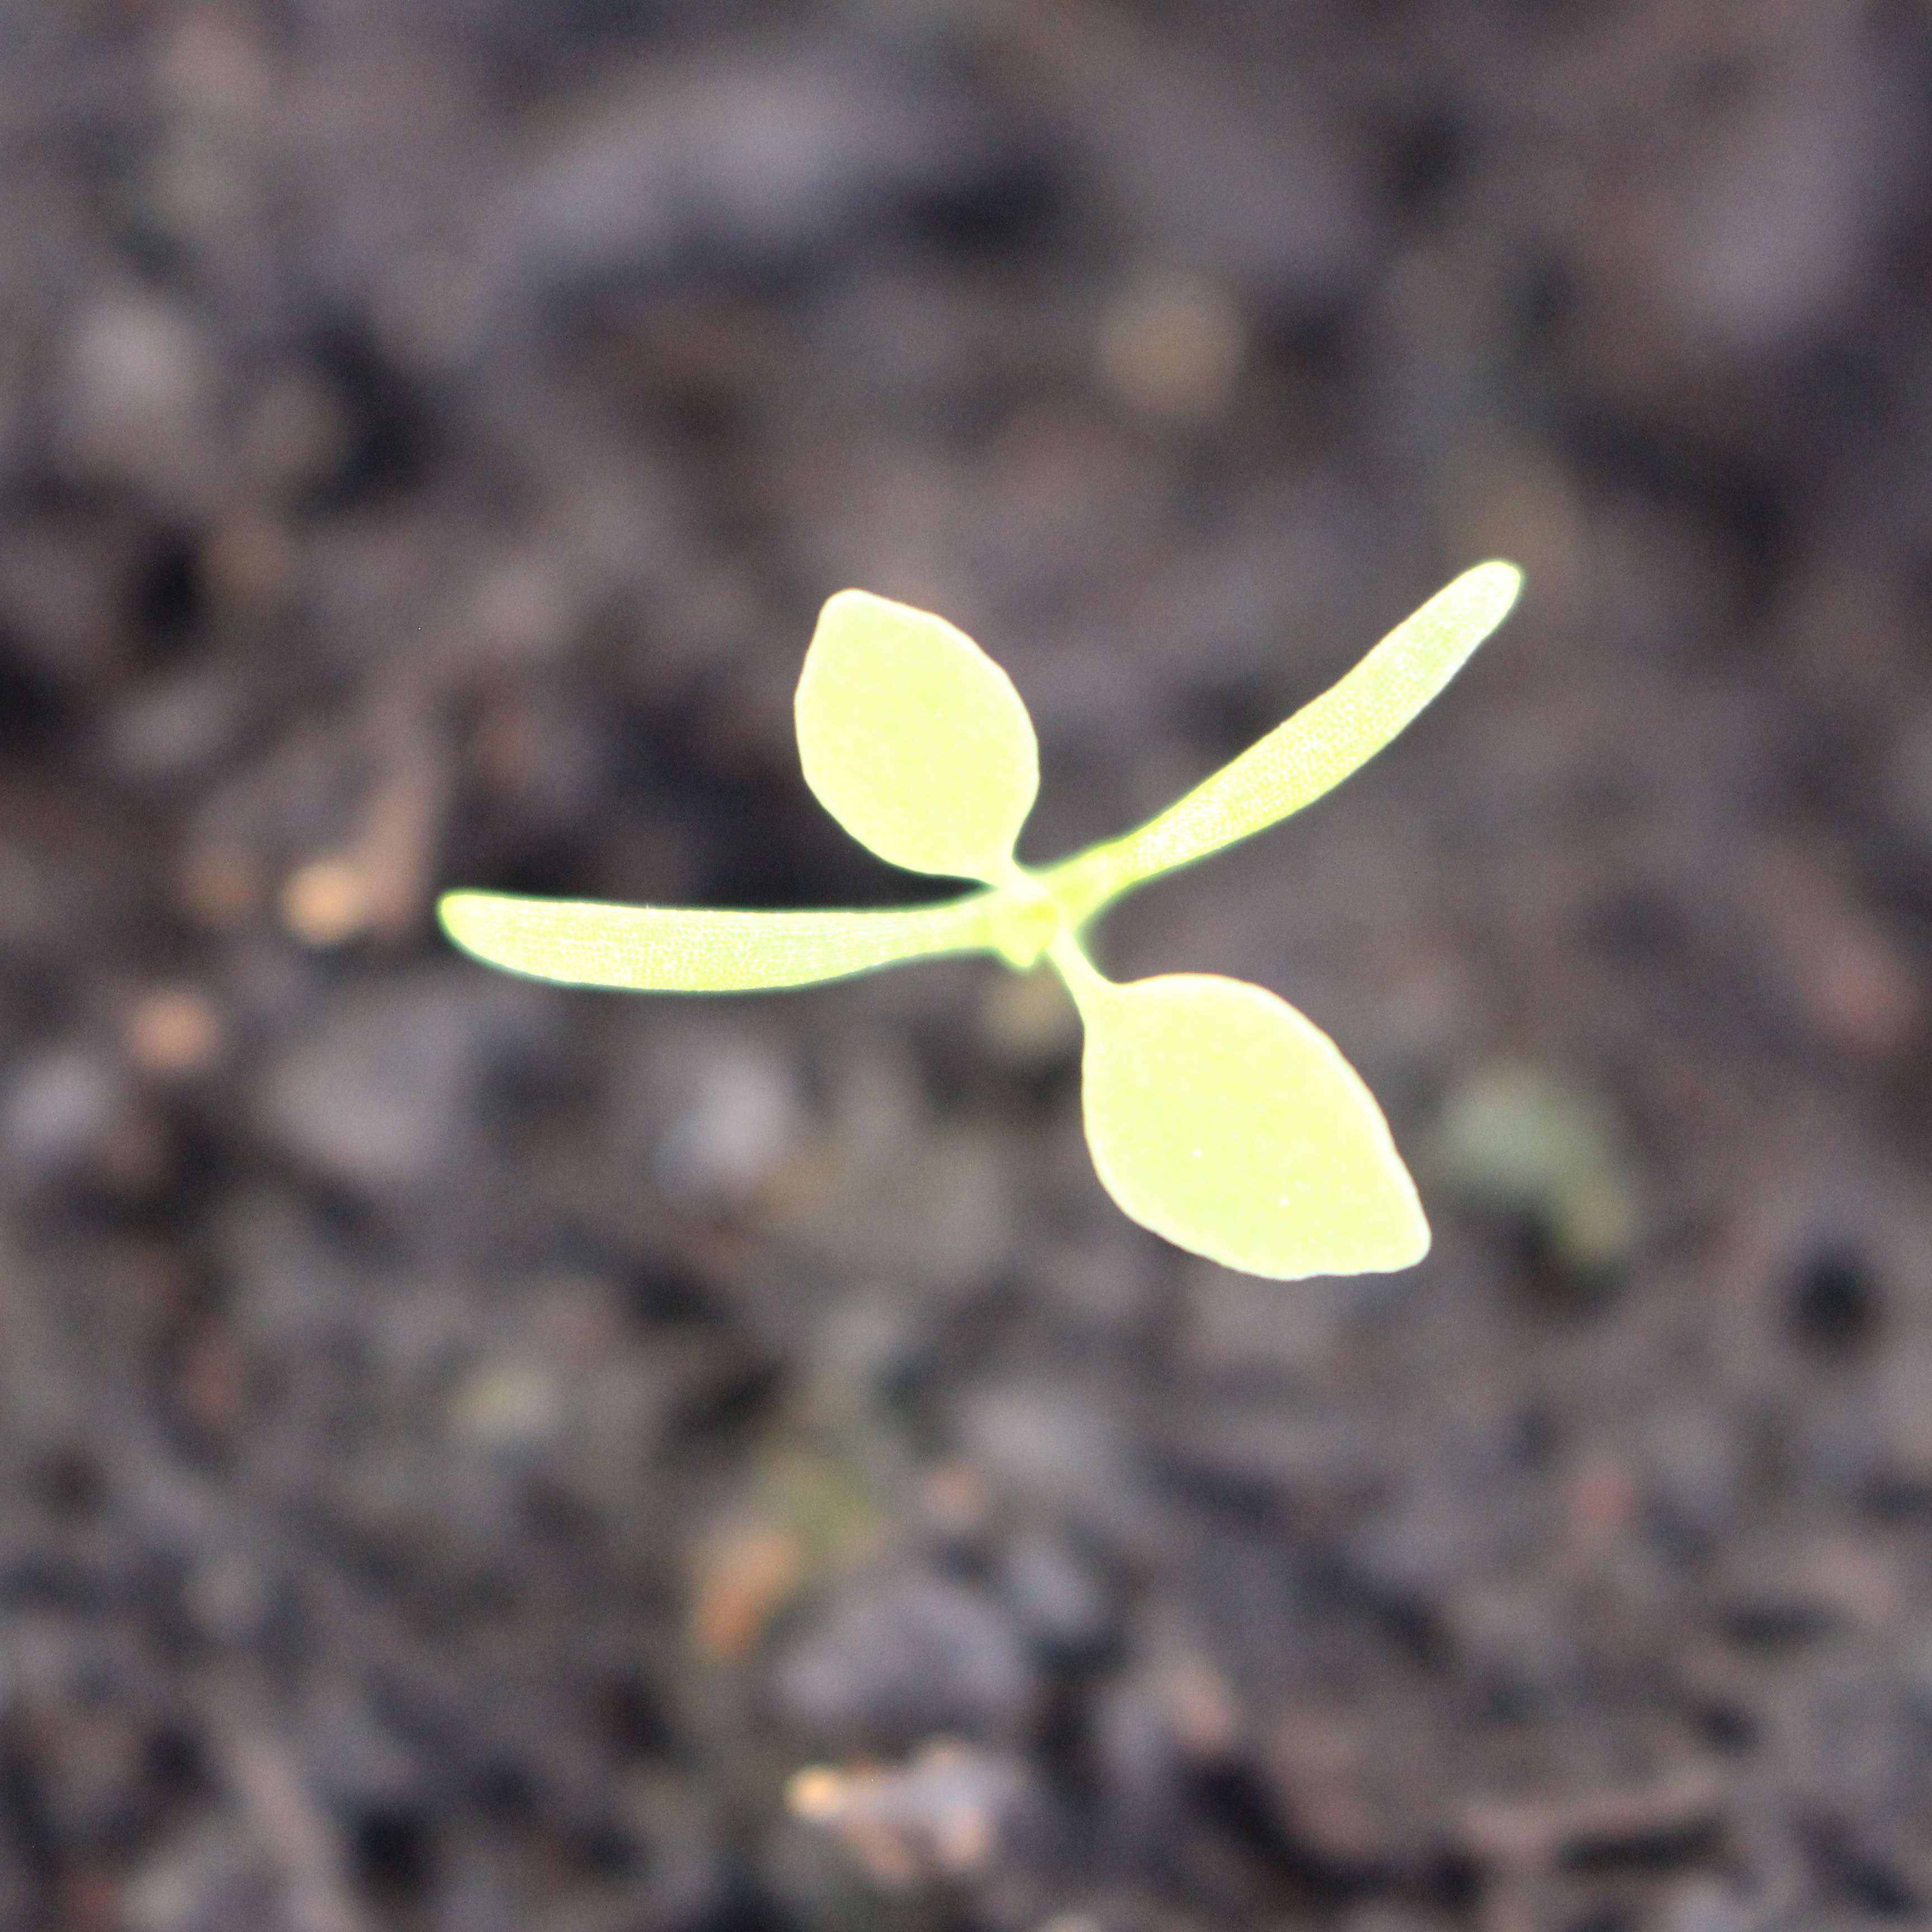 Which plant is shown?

Papaver rhoeas
